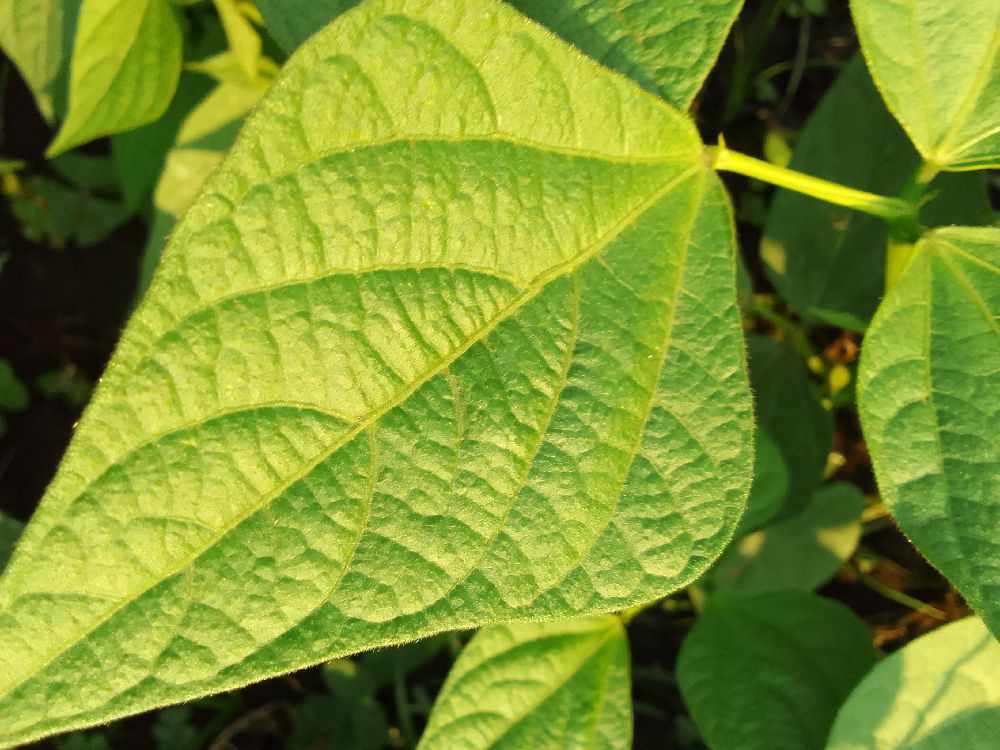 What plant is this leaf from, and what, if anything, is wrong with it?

common bean, healthy
